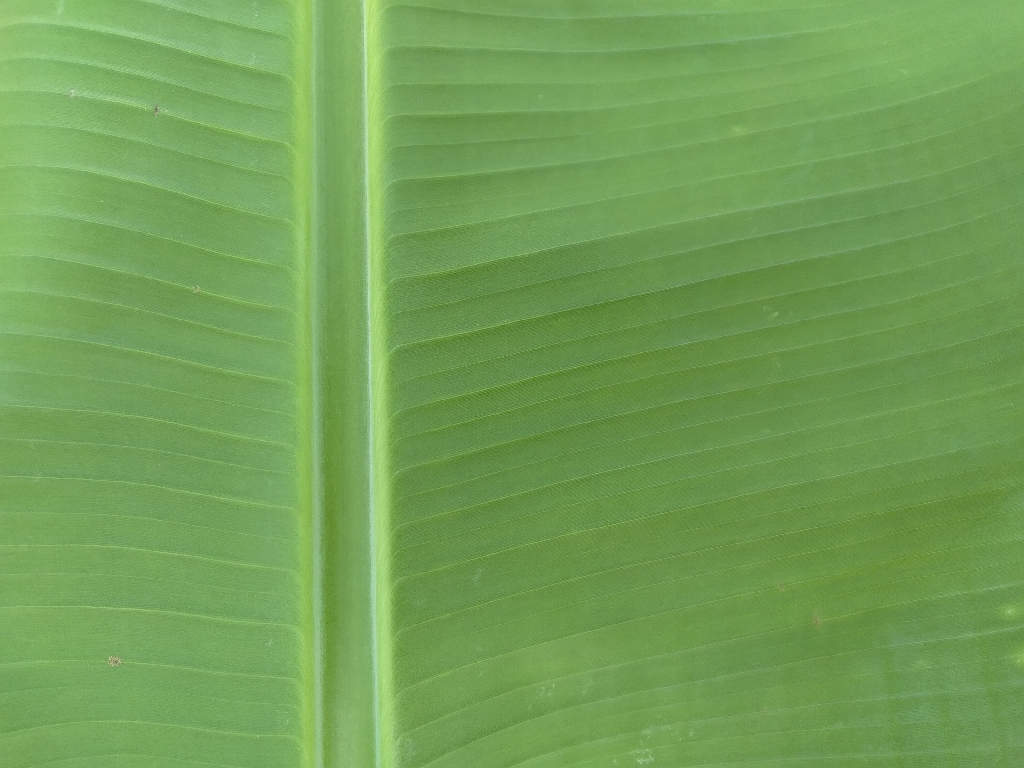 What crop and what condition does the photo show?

banana, healthy
